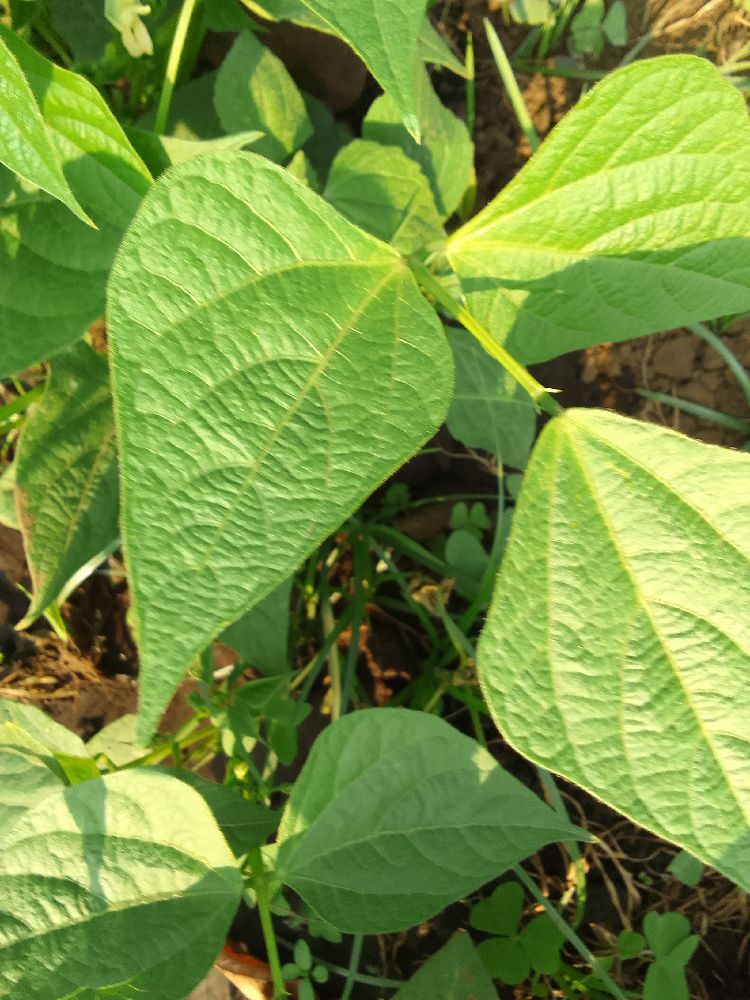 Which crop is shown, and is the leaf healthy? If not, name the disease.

common bean, healthy
